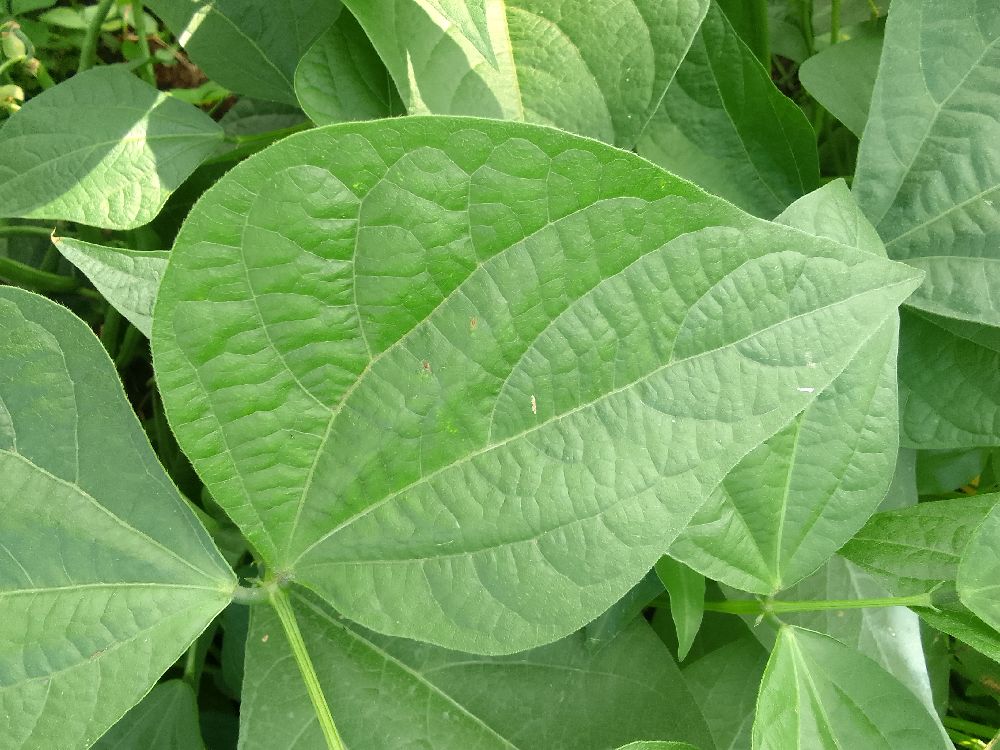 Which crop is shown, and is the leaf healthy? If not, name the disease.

common bean, healthy
